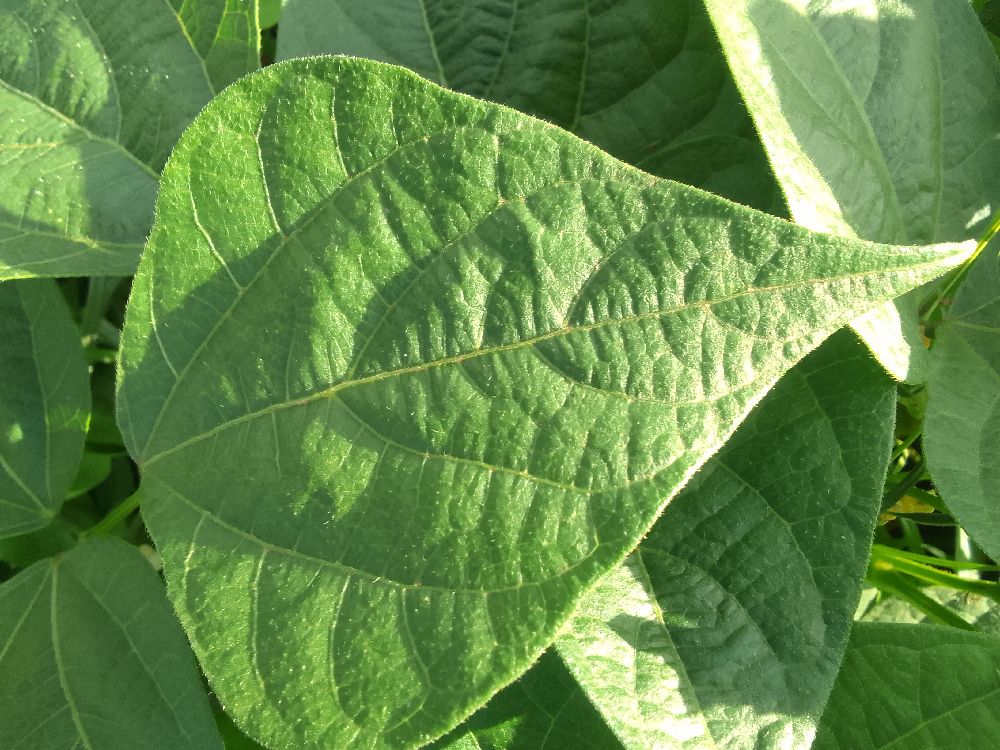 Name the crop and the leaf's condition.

common bean, healthy
